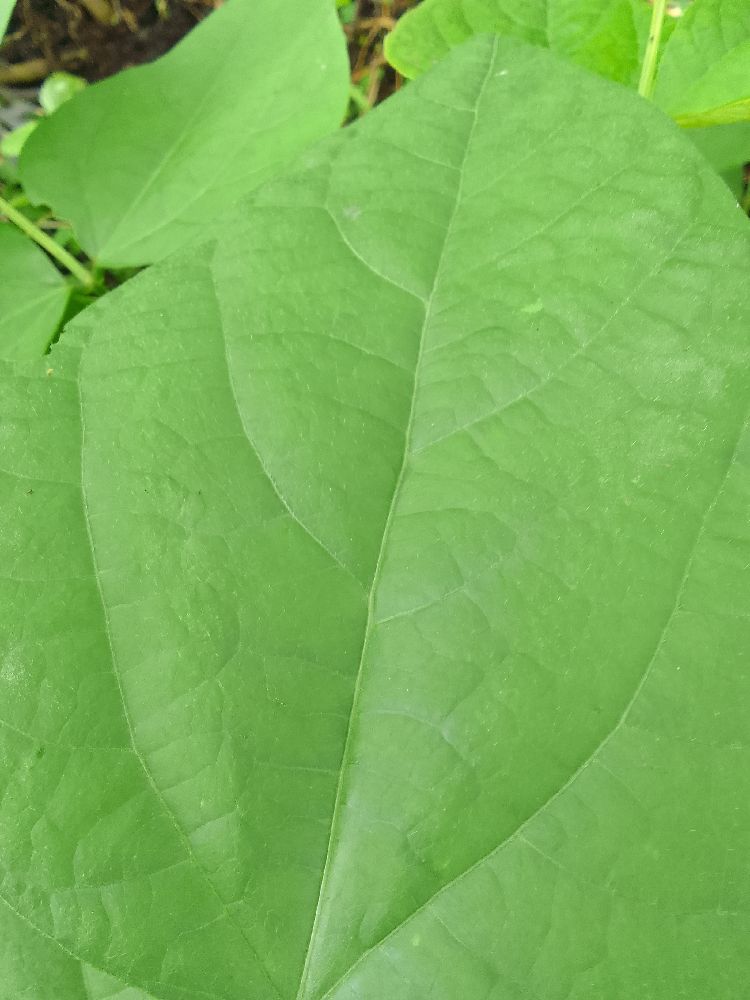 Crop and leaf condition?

common bean, healthy
